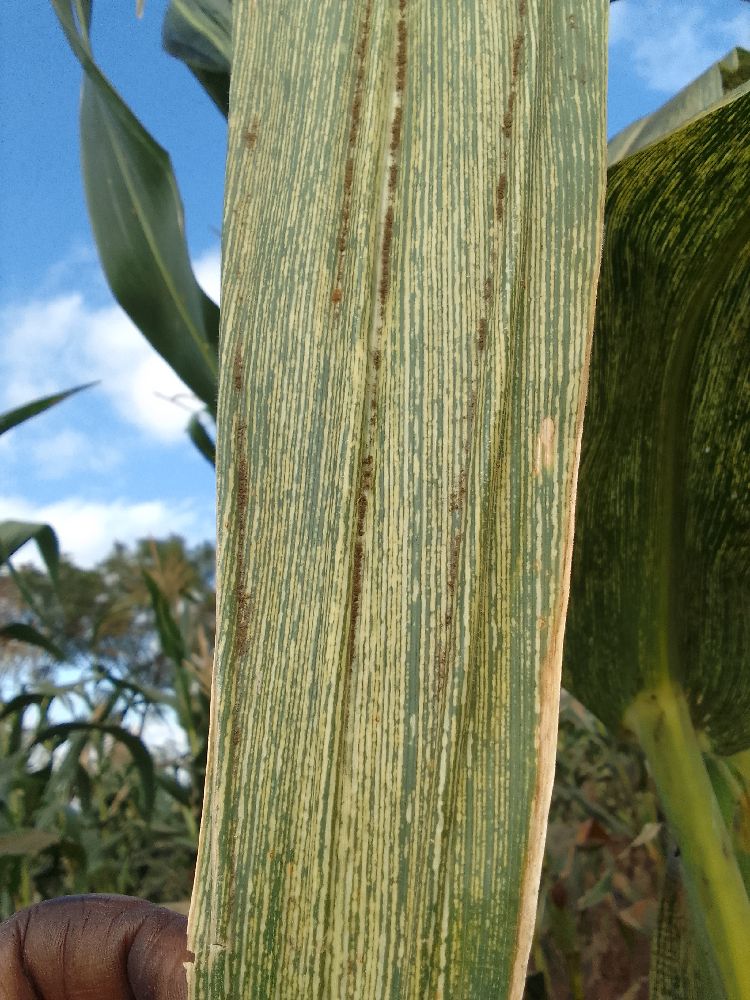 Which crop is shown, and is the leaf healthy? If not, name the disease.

maize, maize streak virus
